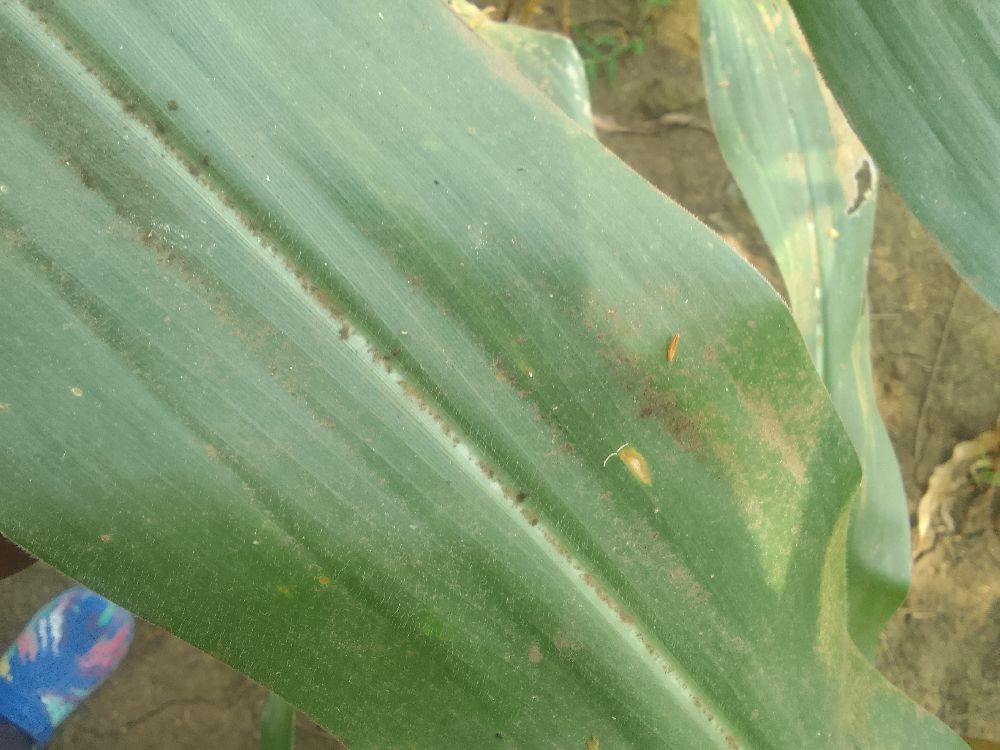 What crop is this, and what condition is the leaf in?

maize, healthy
